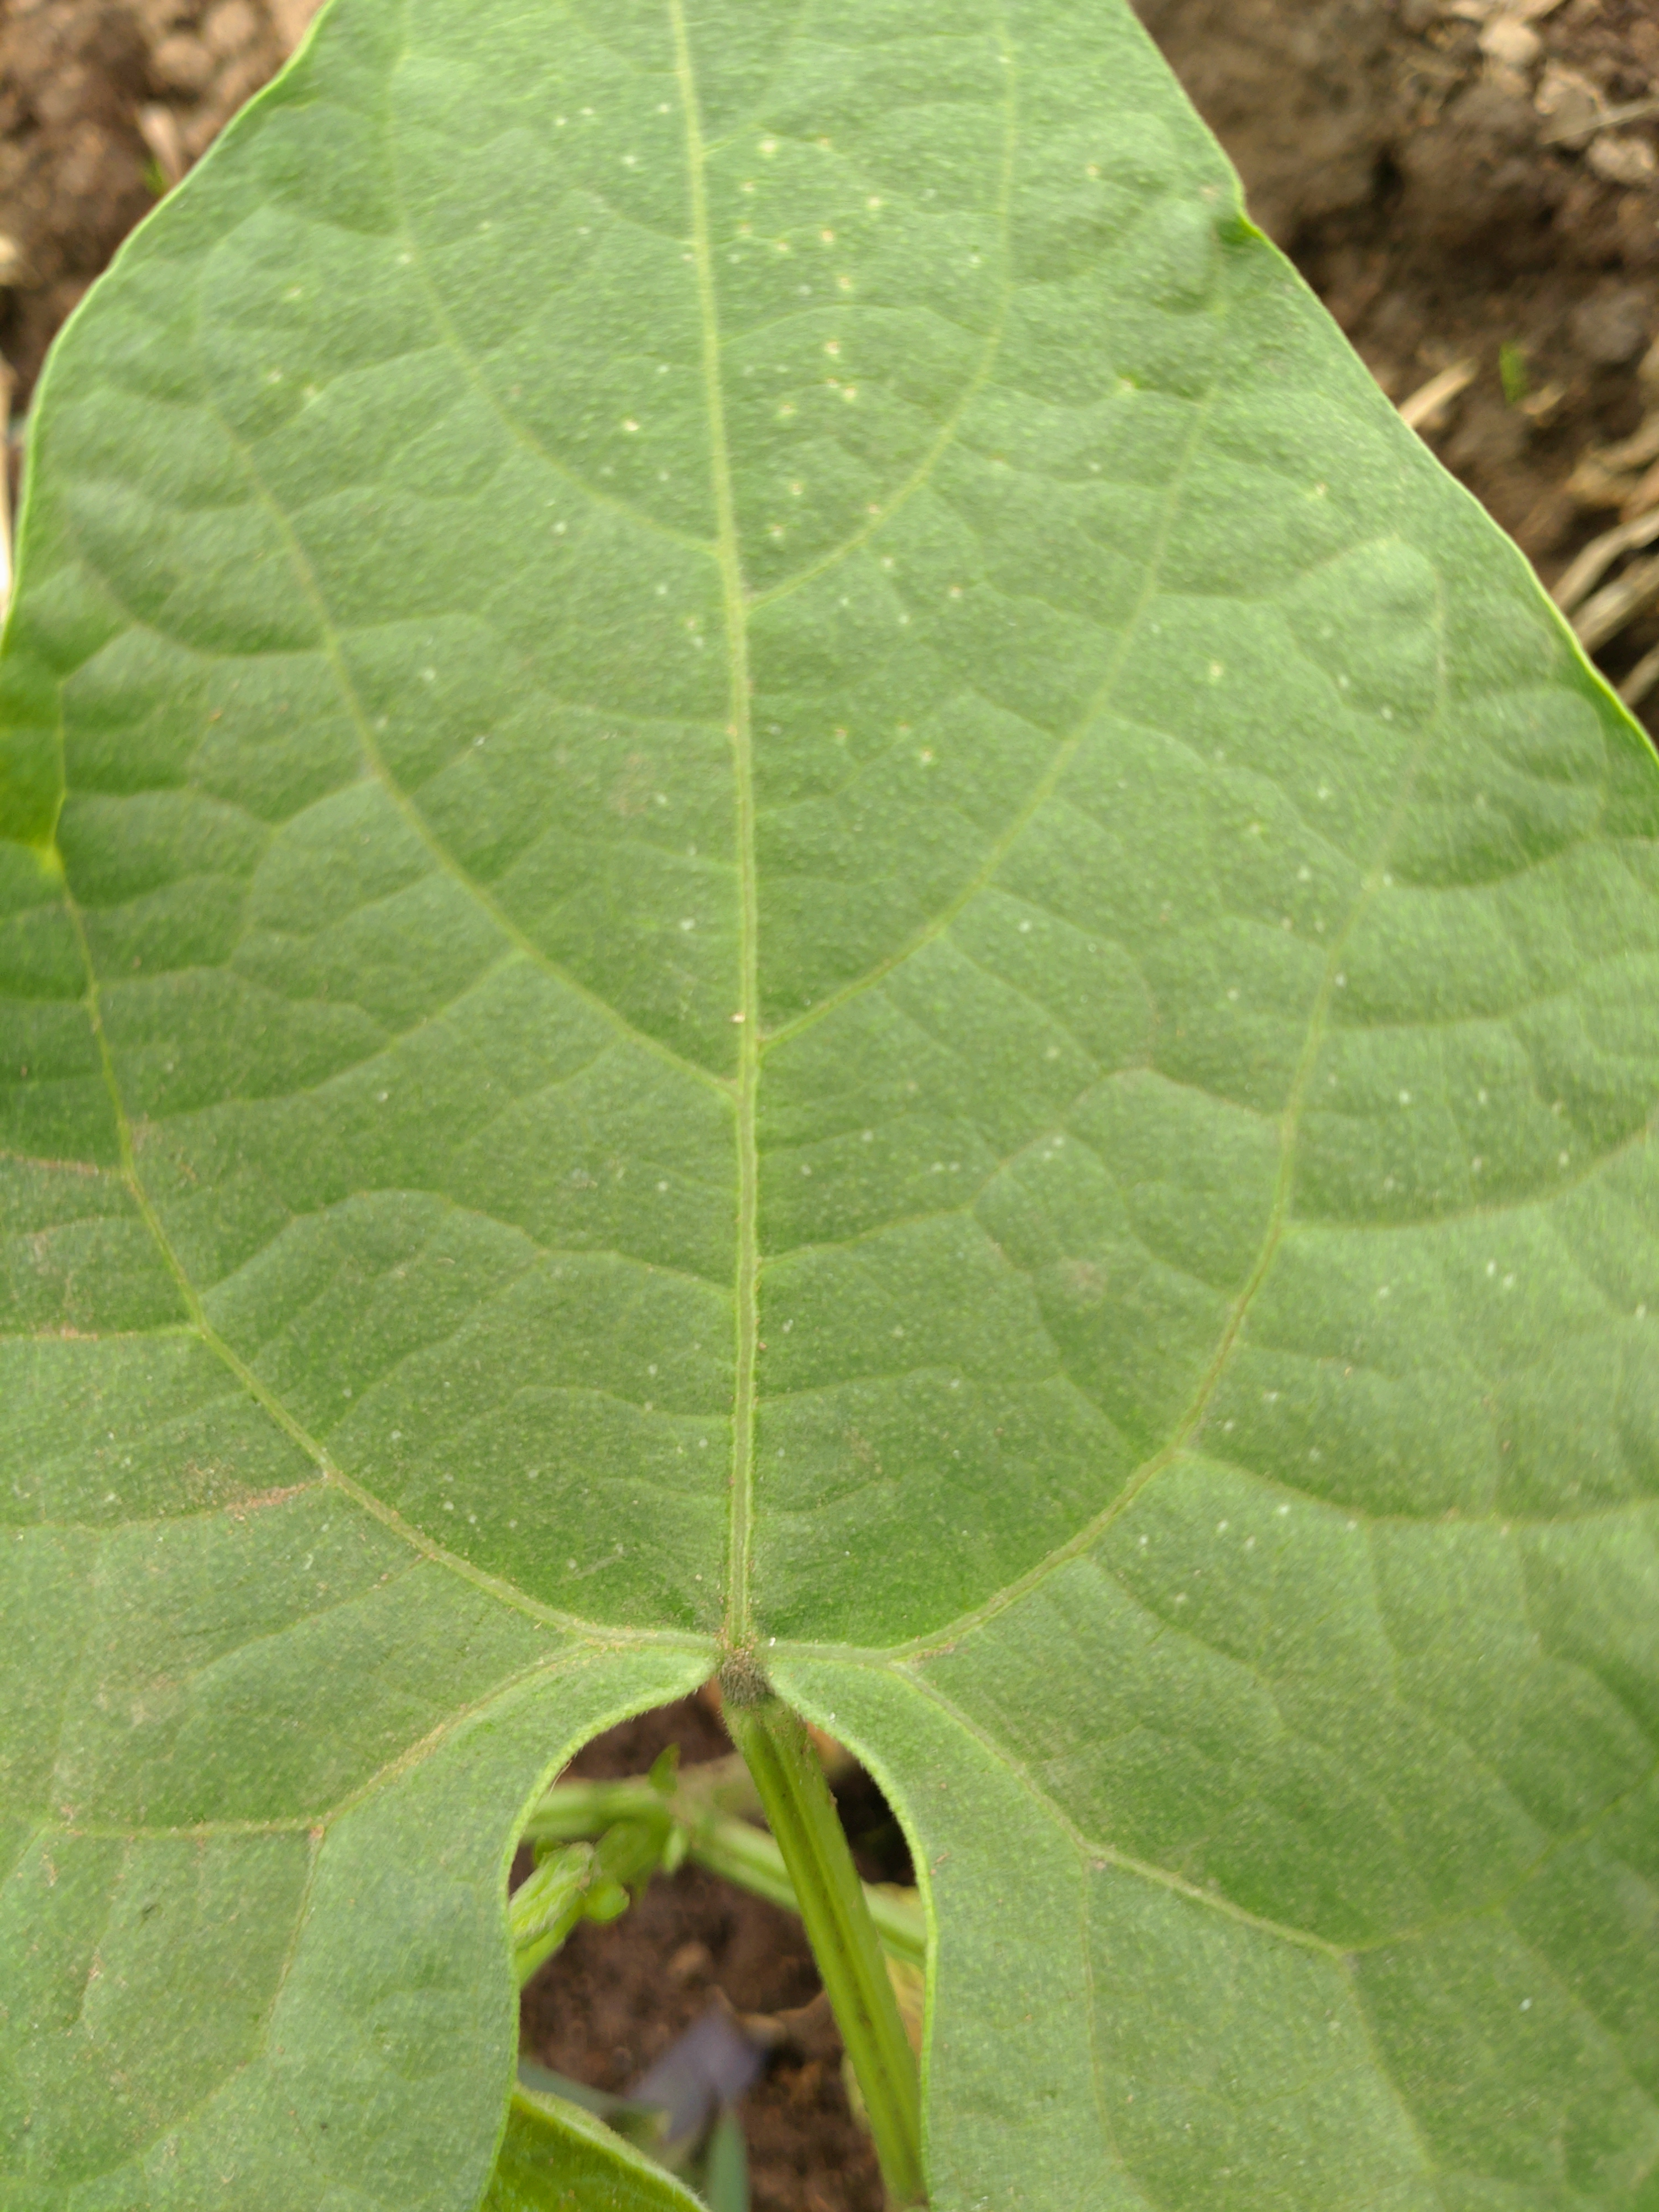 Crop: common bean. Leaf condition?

healthy
